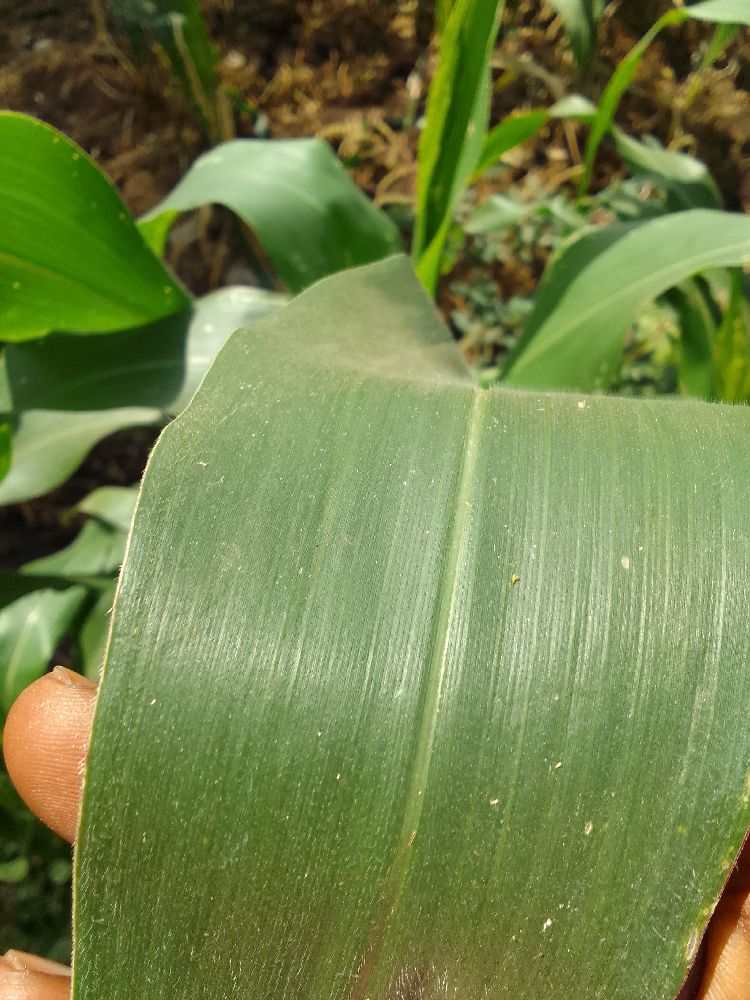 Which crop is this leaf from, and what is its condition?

maize, healthy
